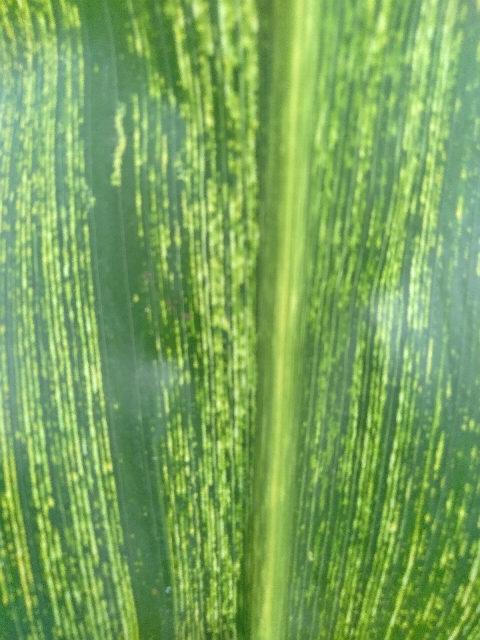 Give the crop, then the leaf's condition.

maize, maize streak virus
